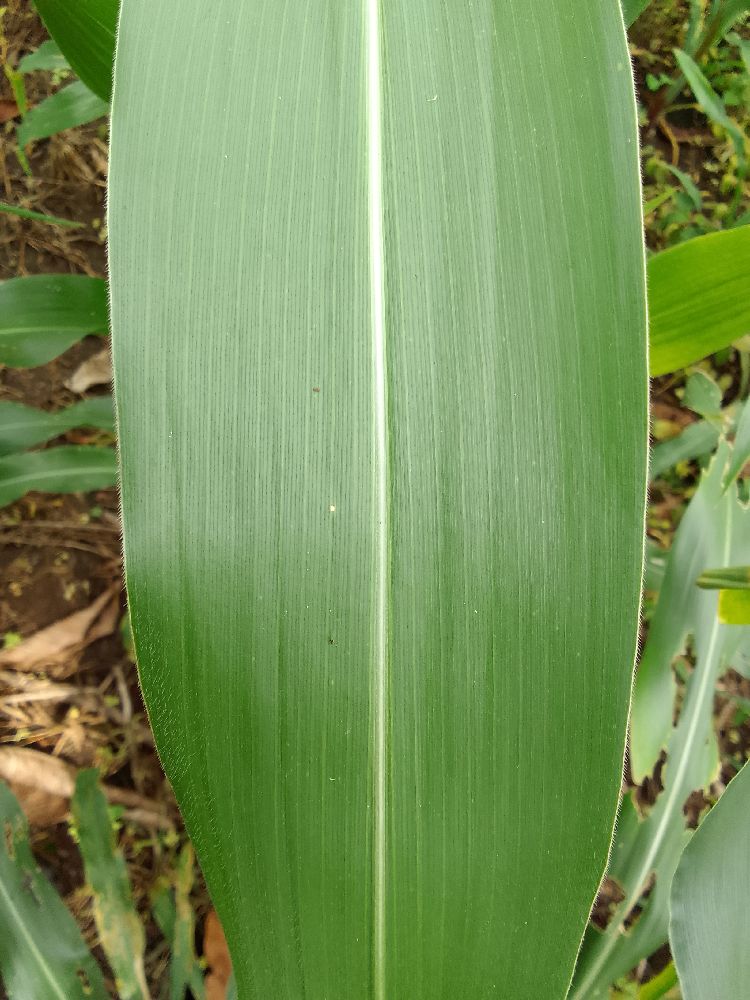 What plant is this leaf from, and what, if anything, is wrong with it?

maize, healthy
